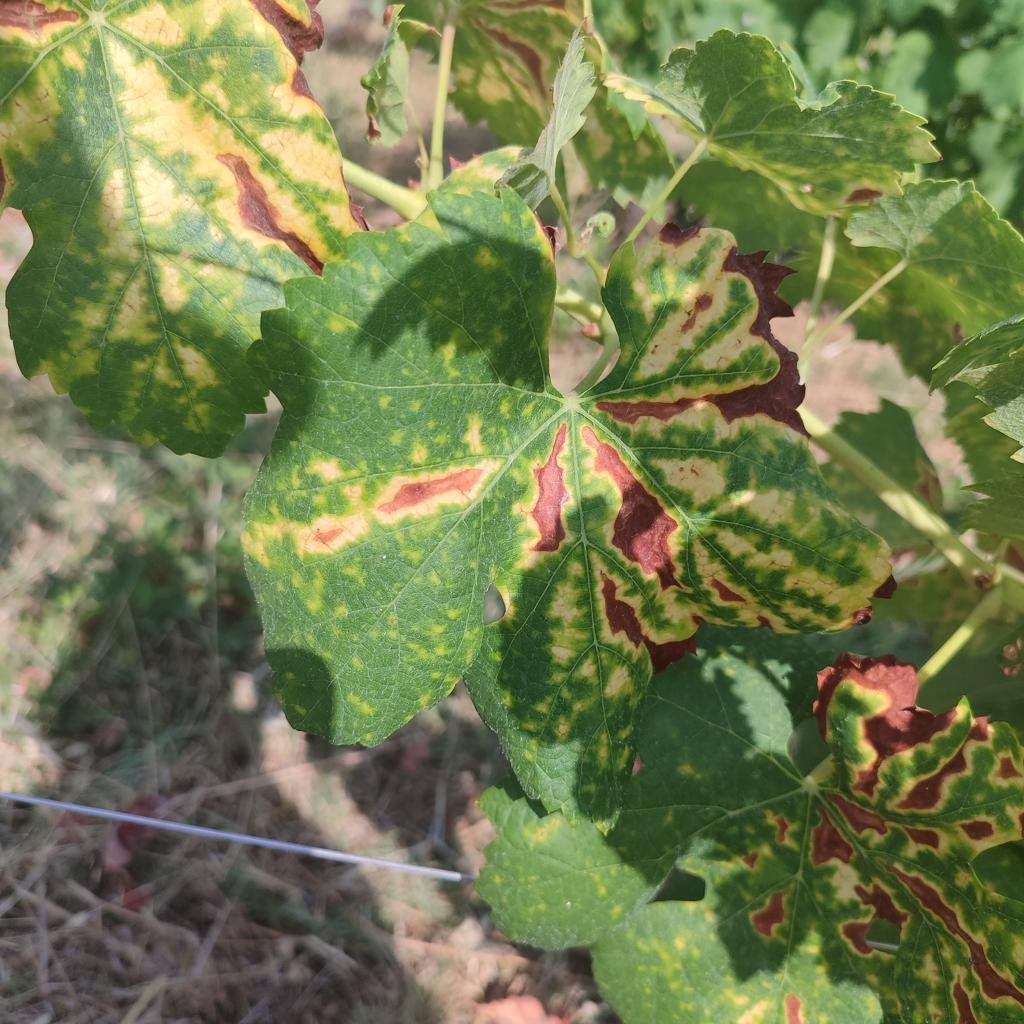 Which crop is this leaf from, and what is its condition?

grapevine, esca complex
